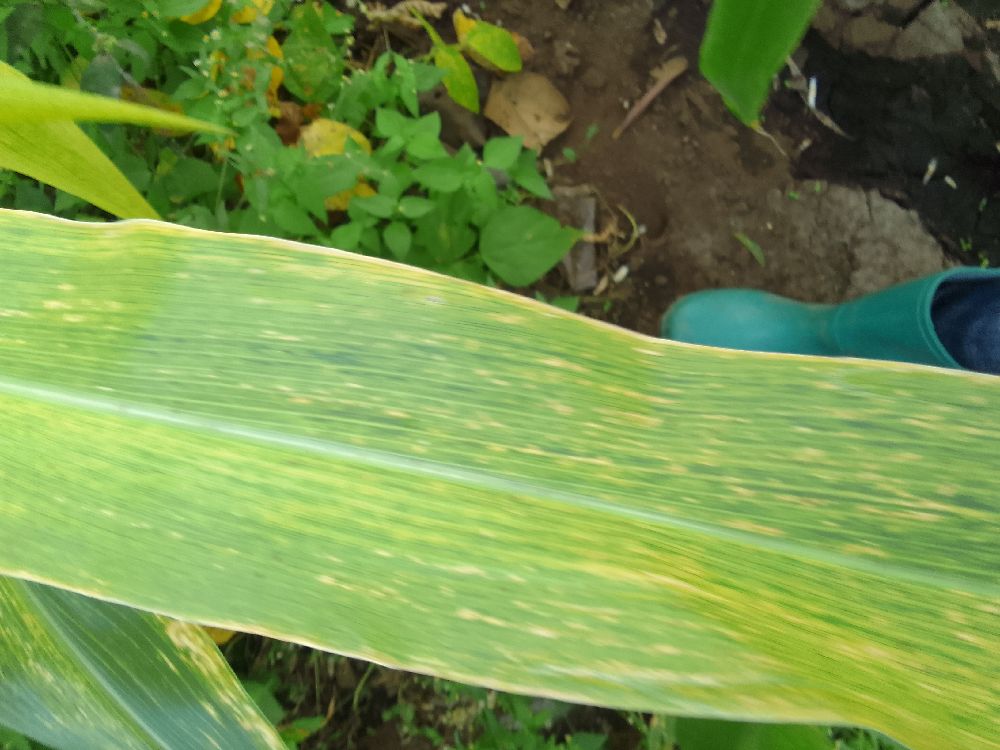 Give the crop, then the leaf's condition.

maize, maize lethal necrosis
